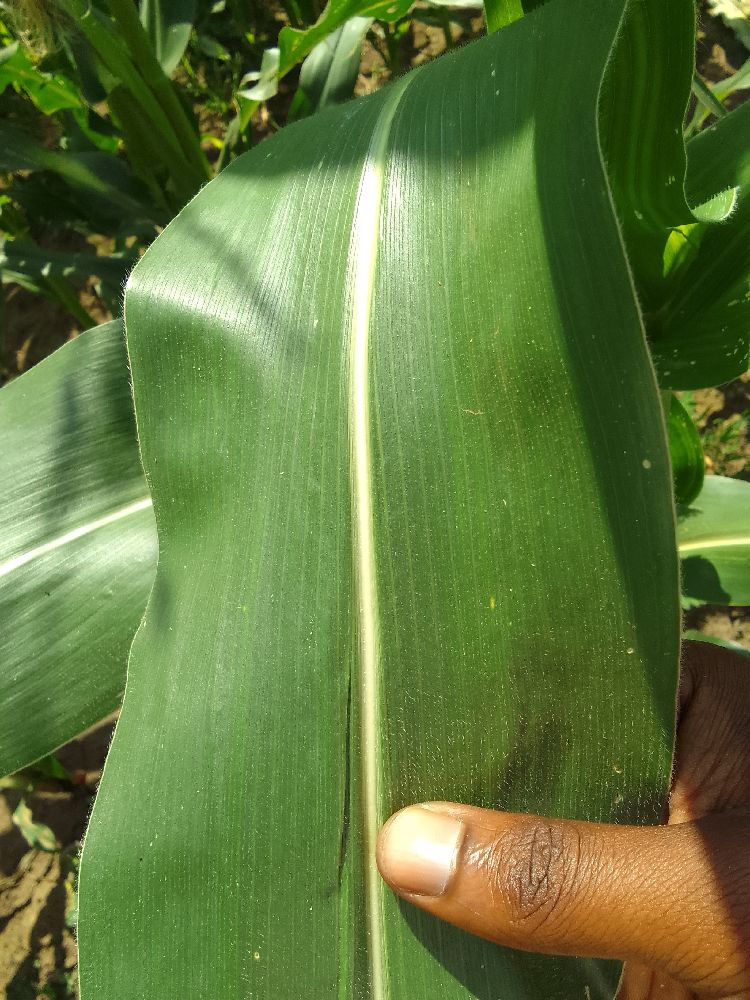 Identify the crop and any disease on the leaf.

maize, healthy
